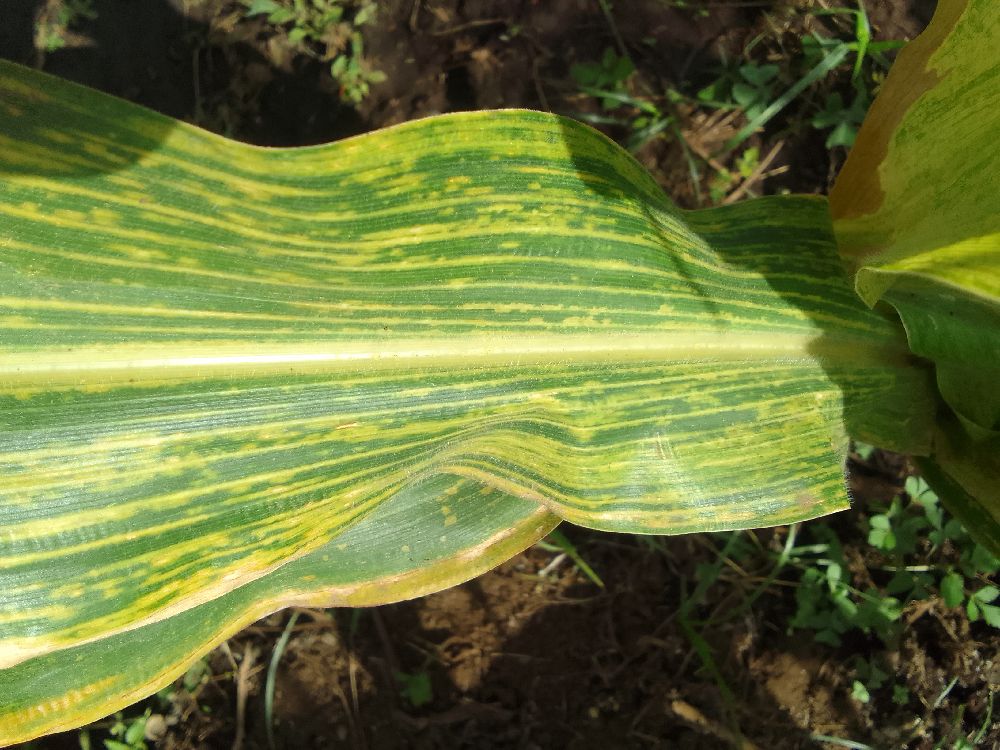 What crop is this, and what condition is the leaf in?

maize, maize lethal necrosis
